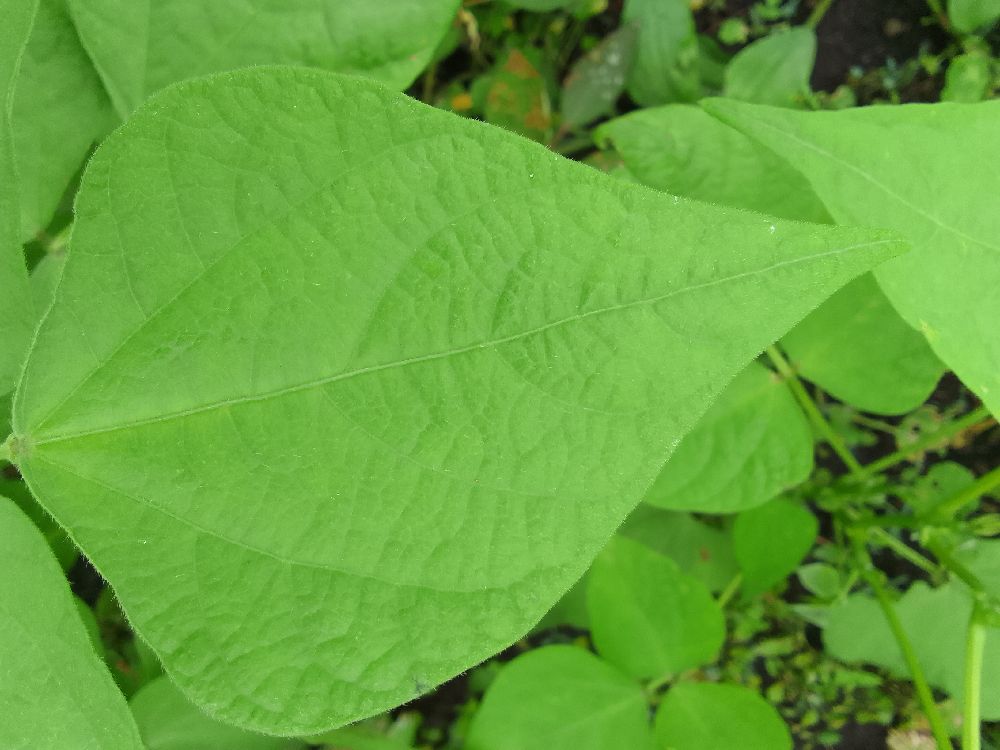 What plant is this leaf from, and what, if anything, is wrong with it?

common bean, healthy
